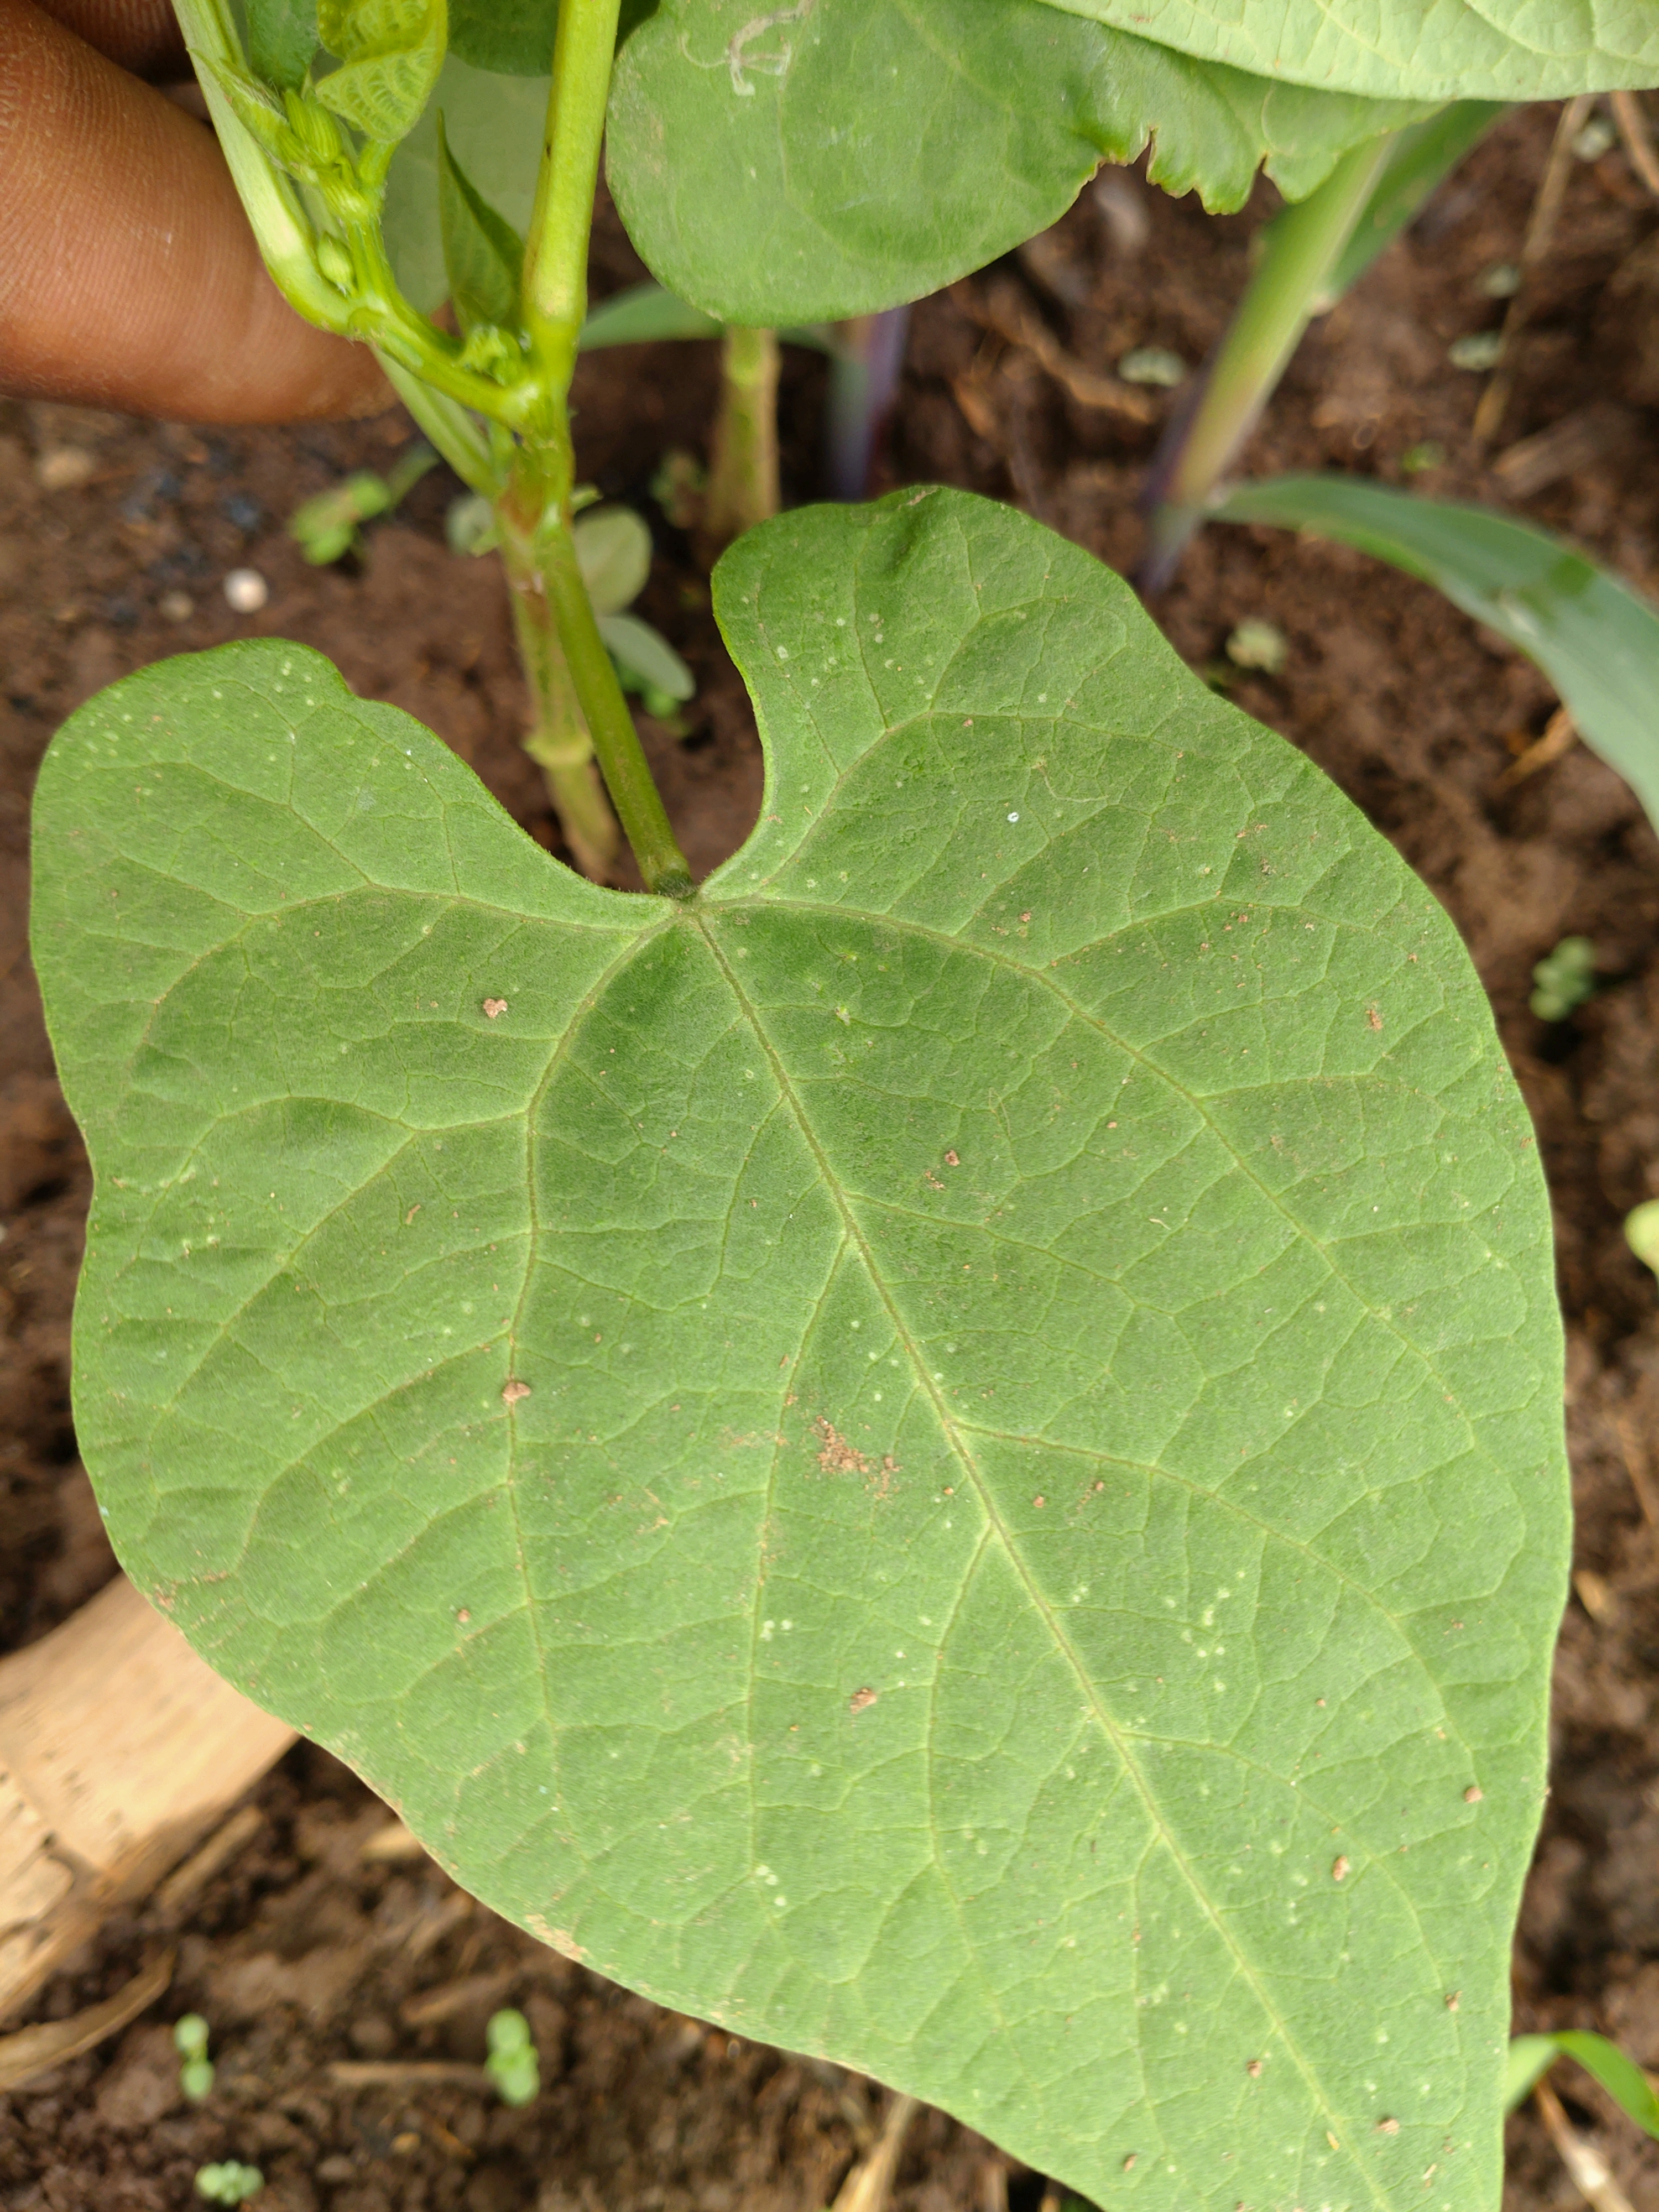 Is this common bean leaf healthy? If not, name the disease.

healthy
